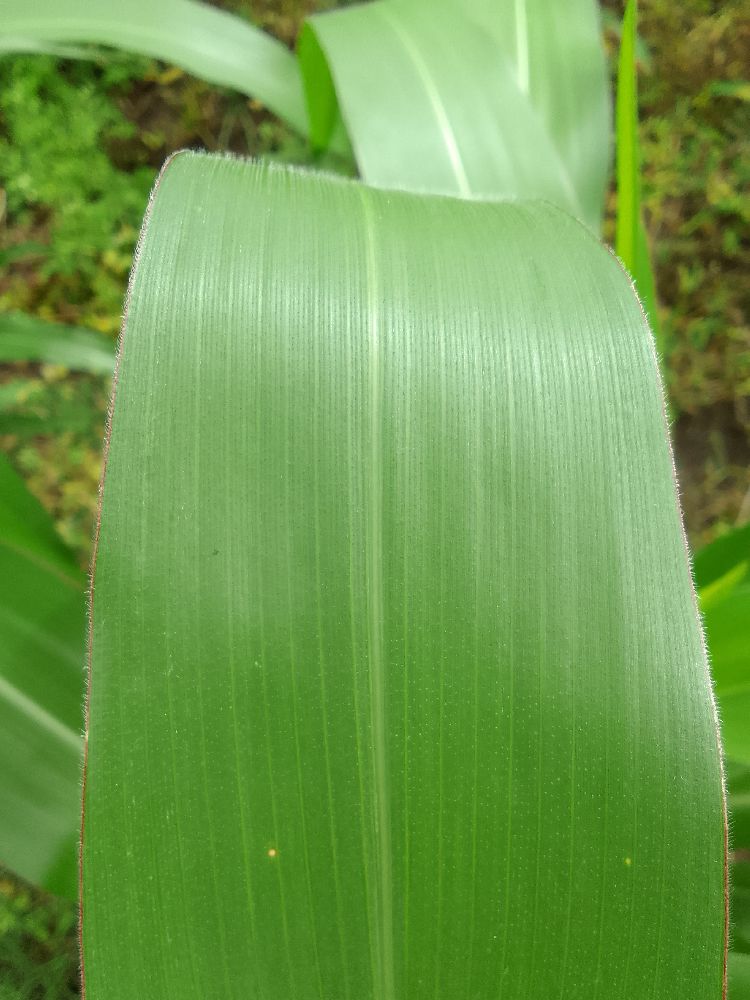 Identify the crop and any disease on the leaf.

maize, healthy
